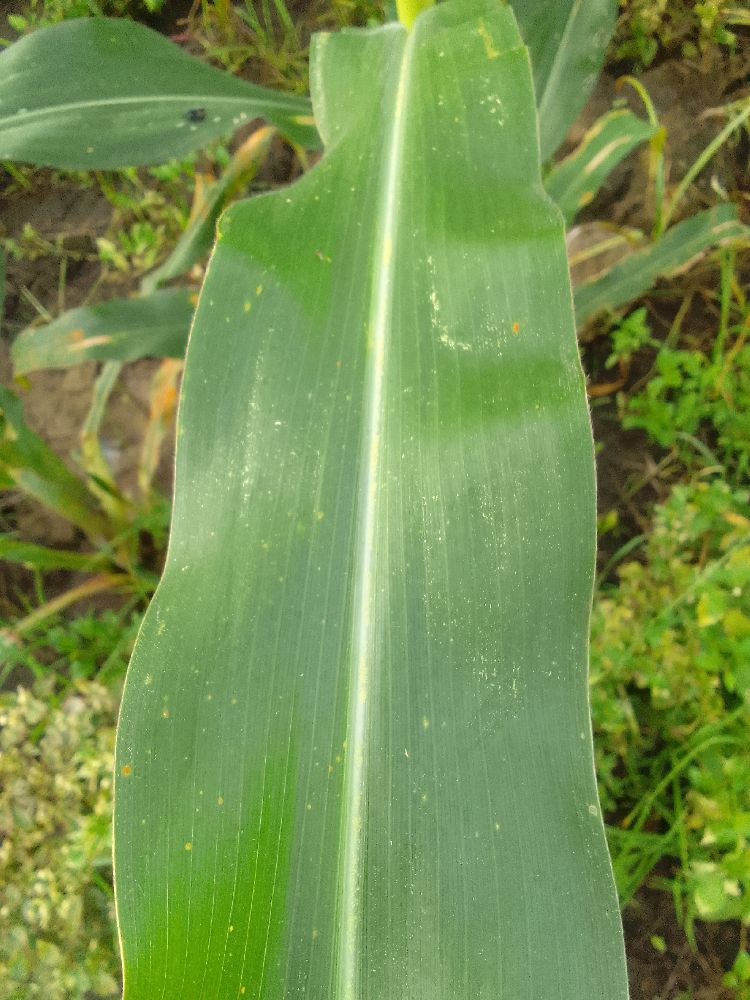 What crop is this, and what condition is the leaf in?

maize, healthy
